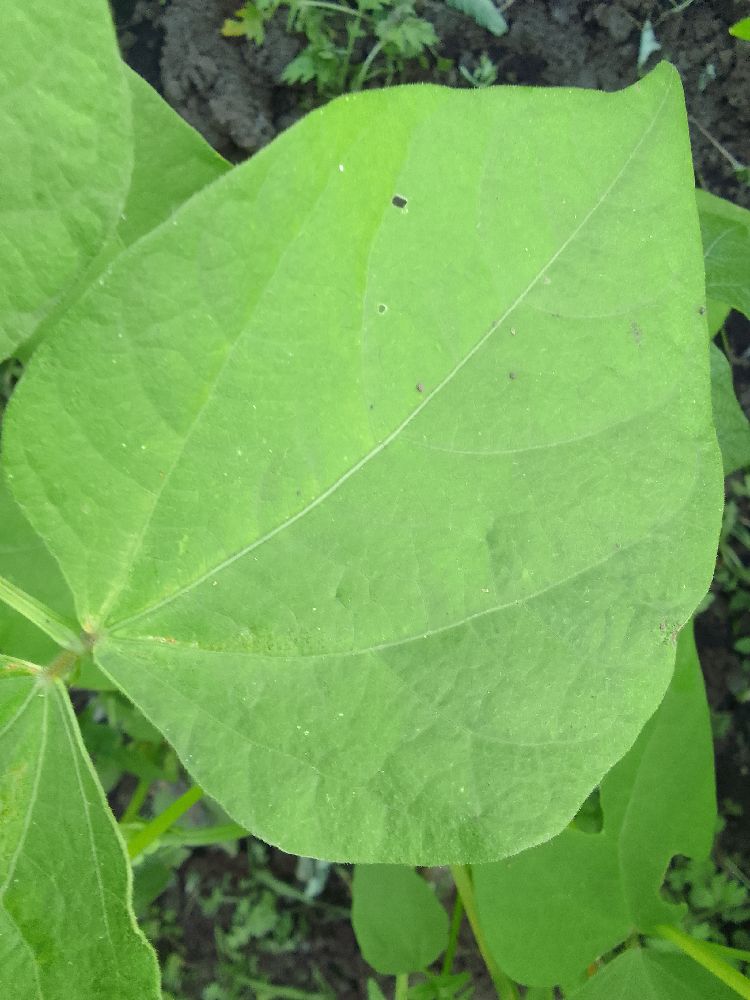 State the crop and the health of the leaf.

common bean, healthy
